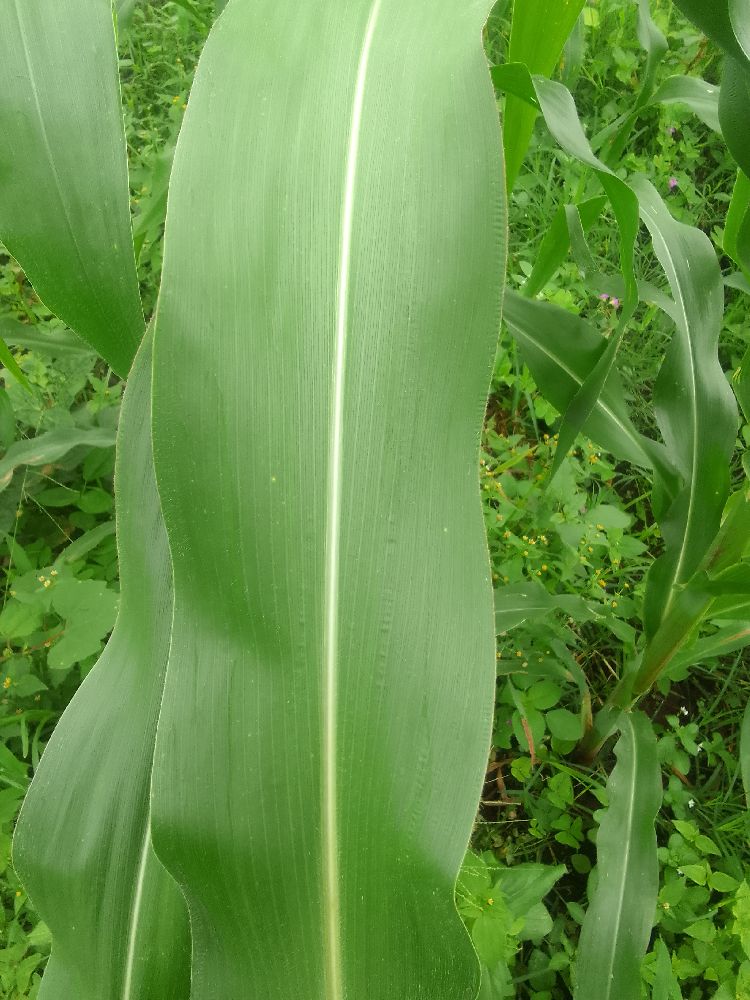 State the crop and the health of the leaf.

maize, healthy
